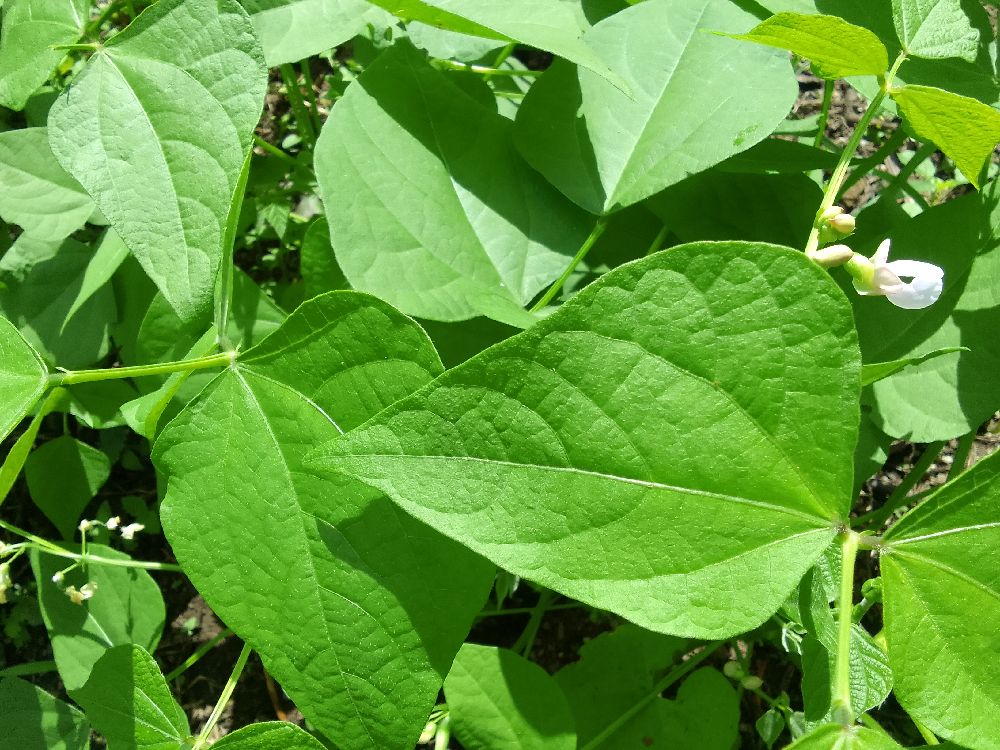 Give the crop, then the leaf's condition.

common bean, healthy
